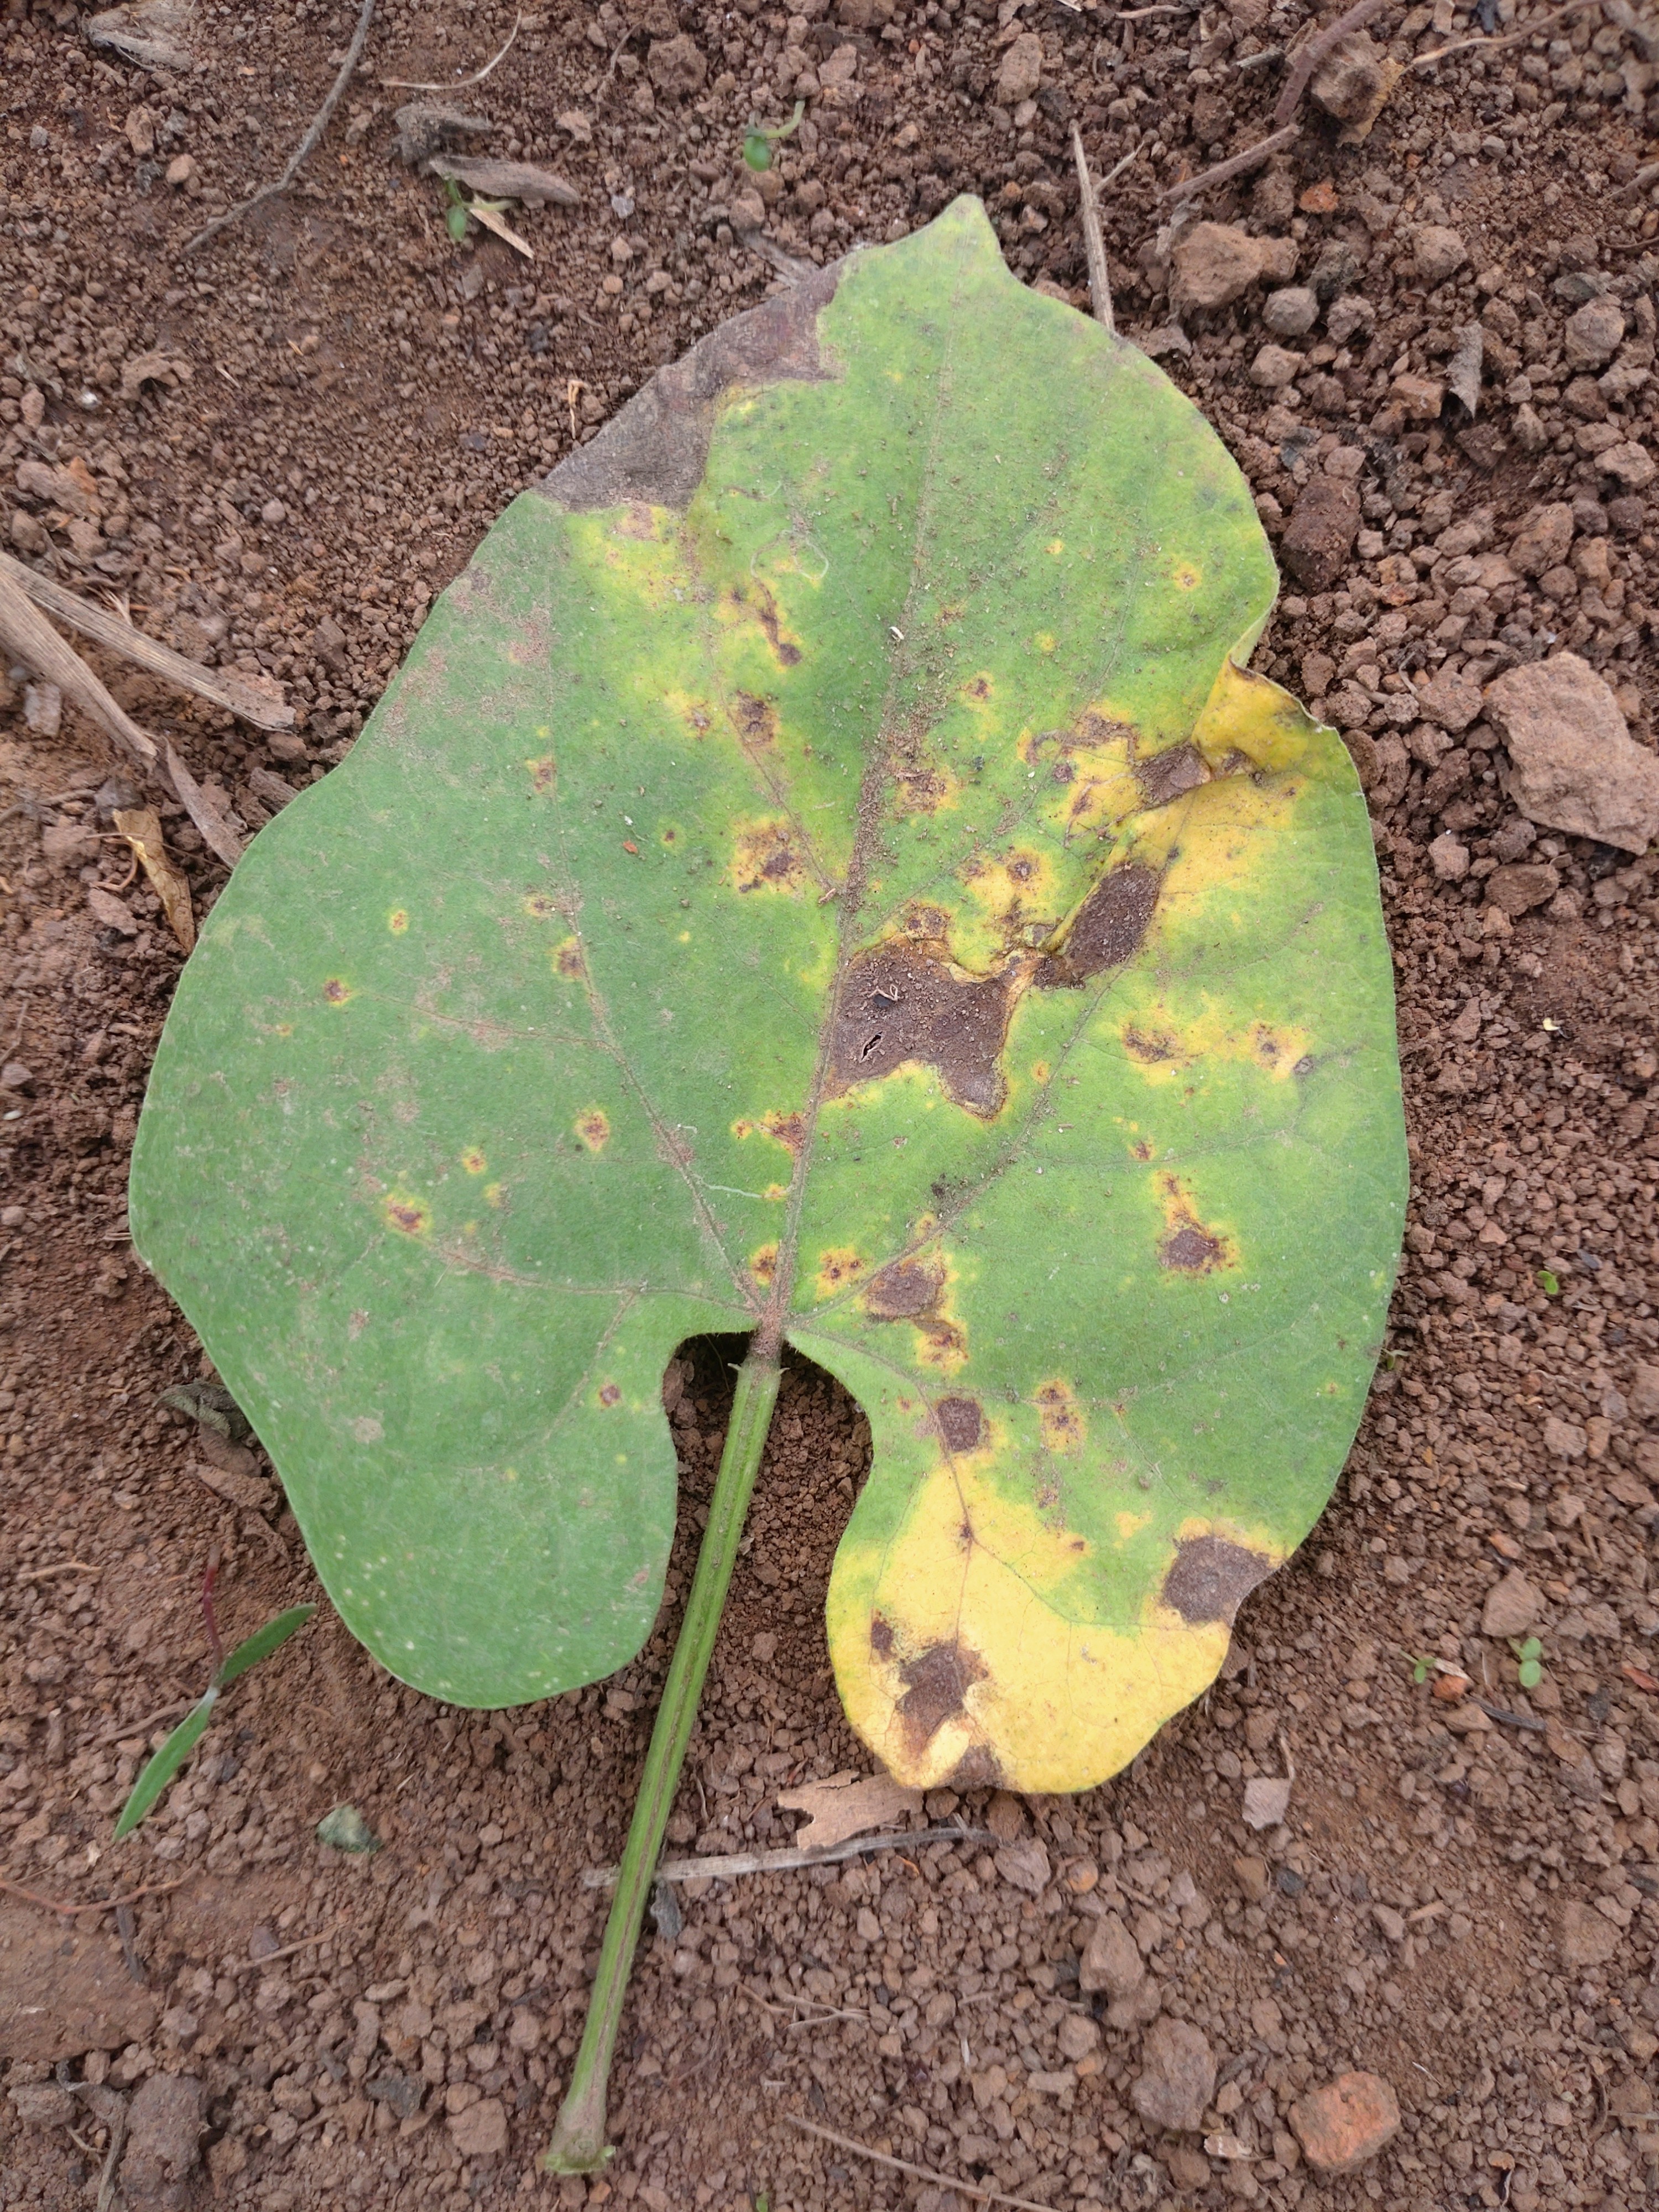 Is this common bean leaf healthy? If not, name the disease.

rust
